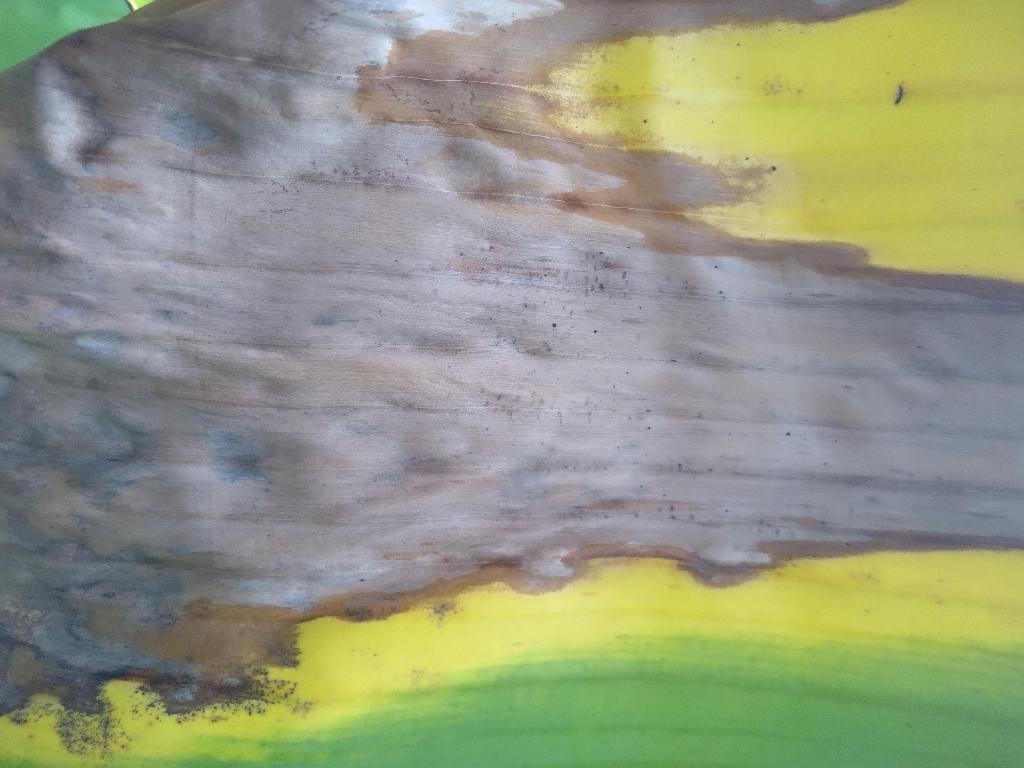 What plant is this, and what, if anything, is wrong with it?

banana, black sigatoka
